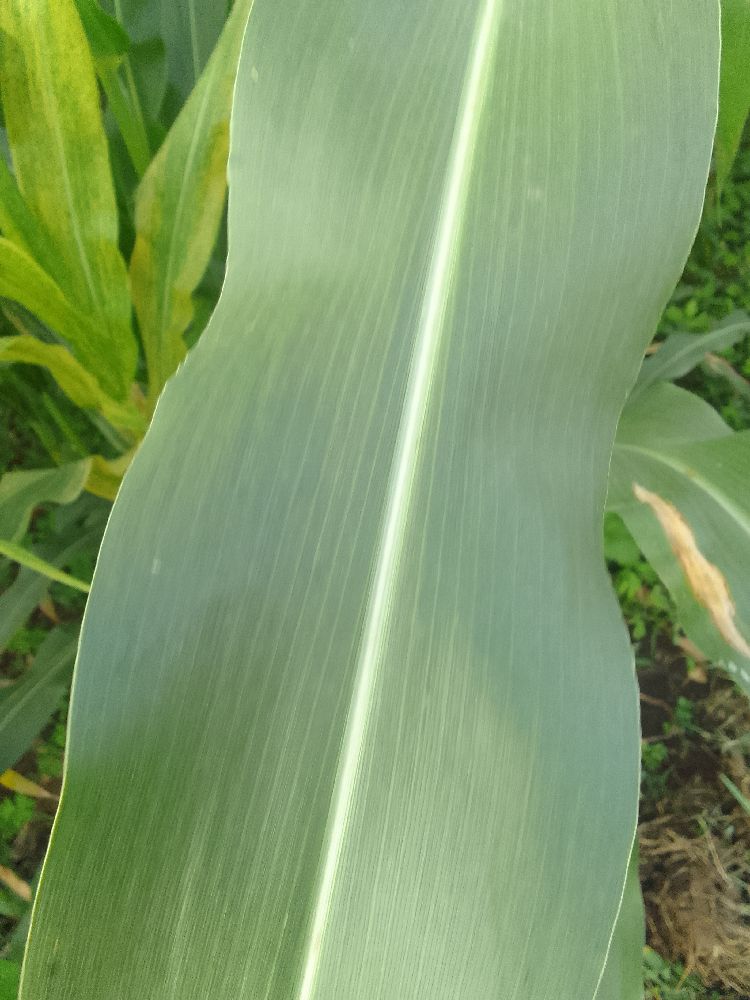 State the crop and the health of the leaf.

maize, healthy
